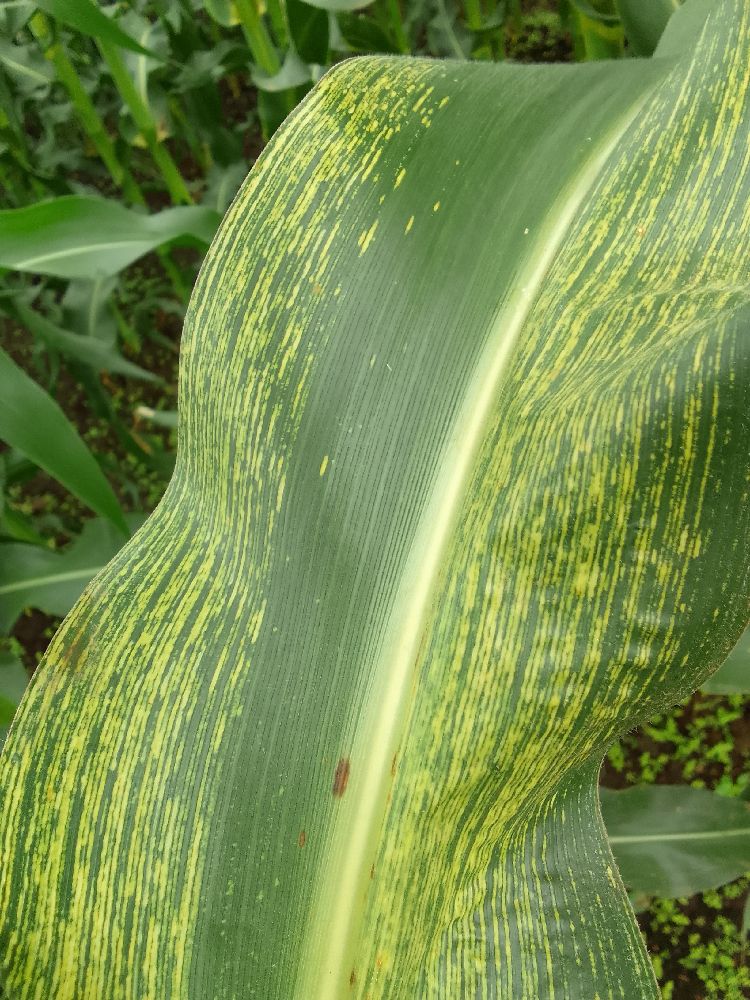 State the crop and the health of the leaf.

maize, maize streak virus
